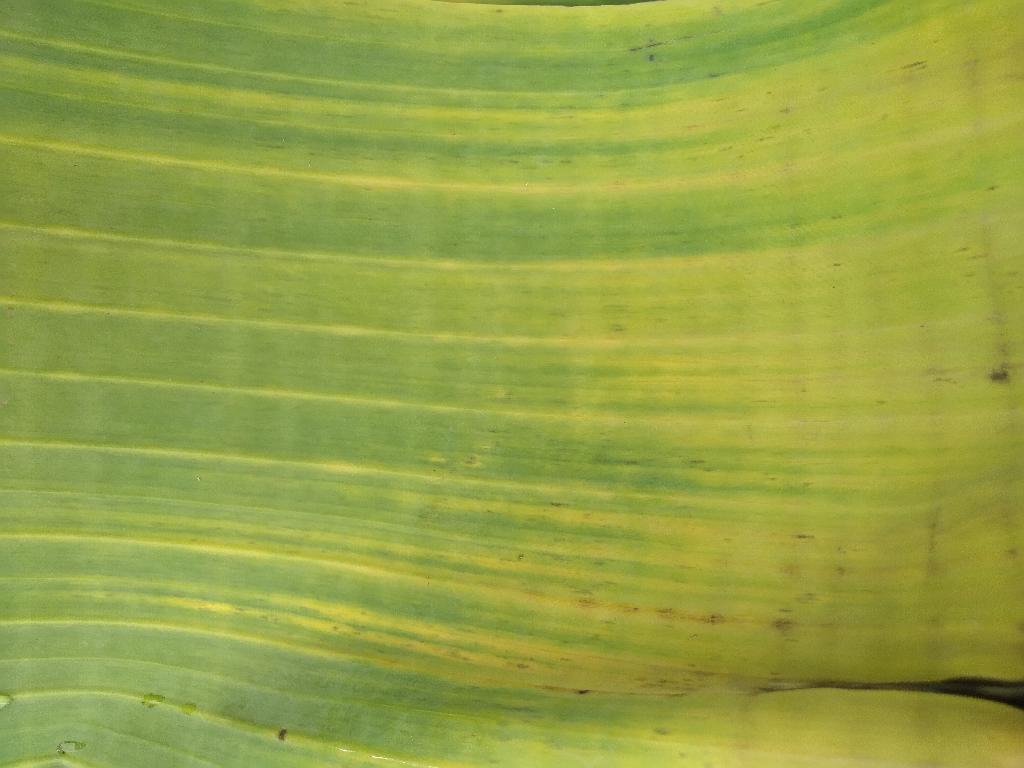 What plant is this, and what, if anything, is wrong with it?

banana, fusarium wilt race 1
